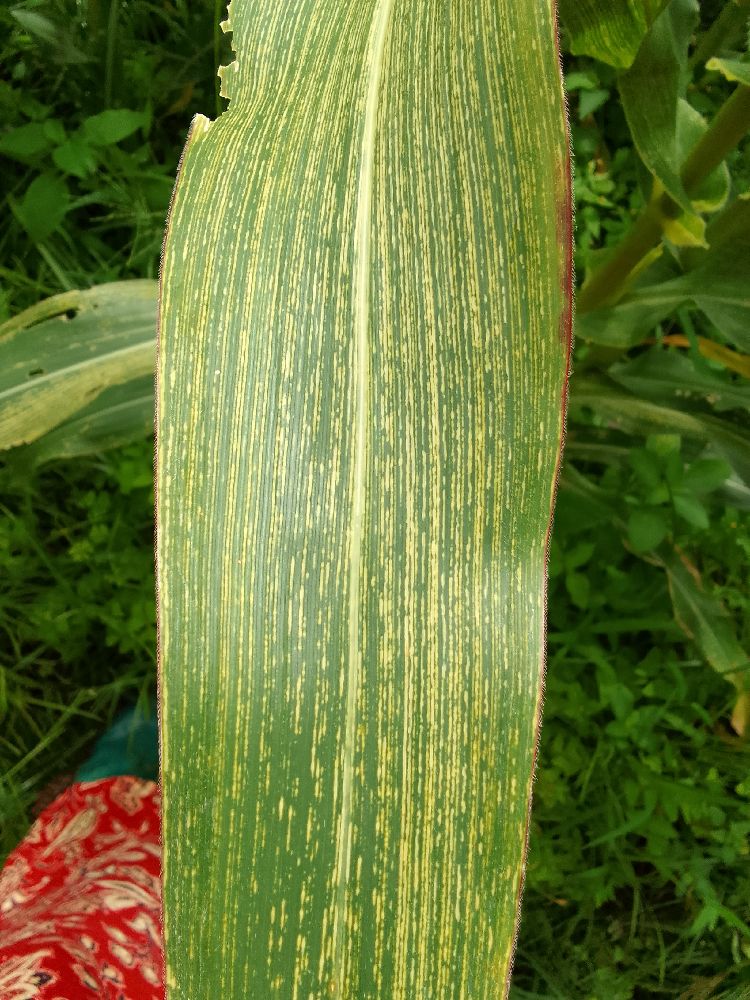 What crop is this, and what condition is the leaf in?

maize, maize streak virus
